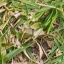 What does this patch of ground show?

grass
